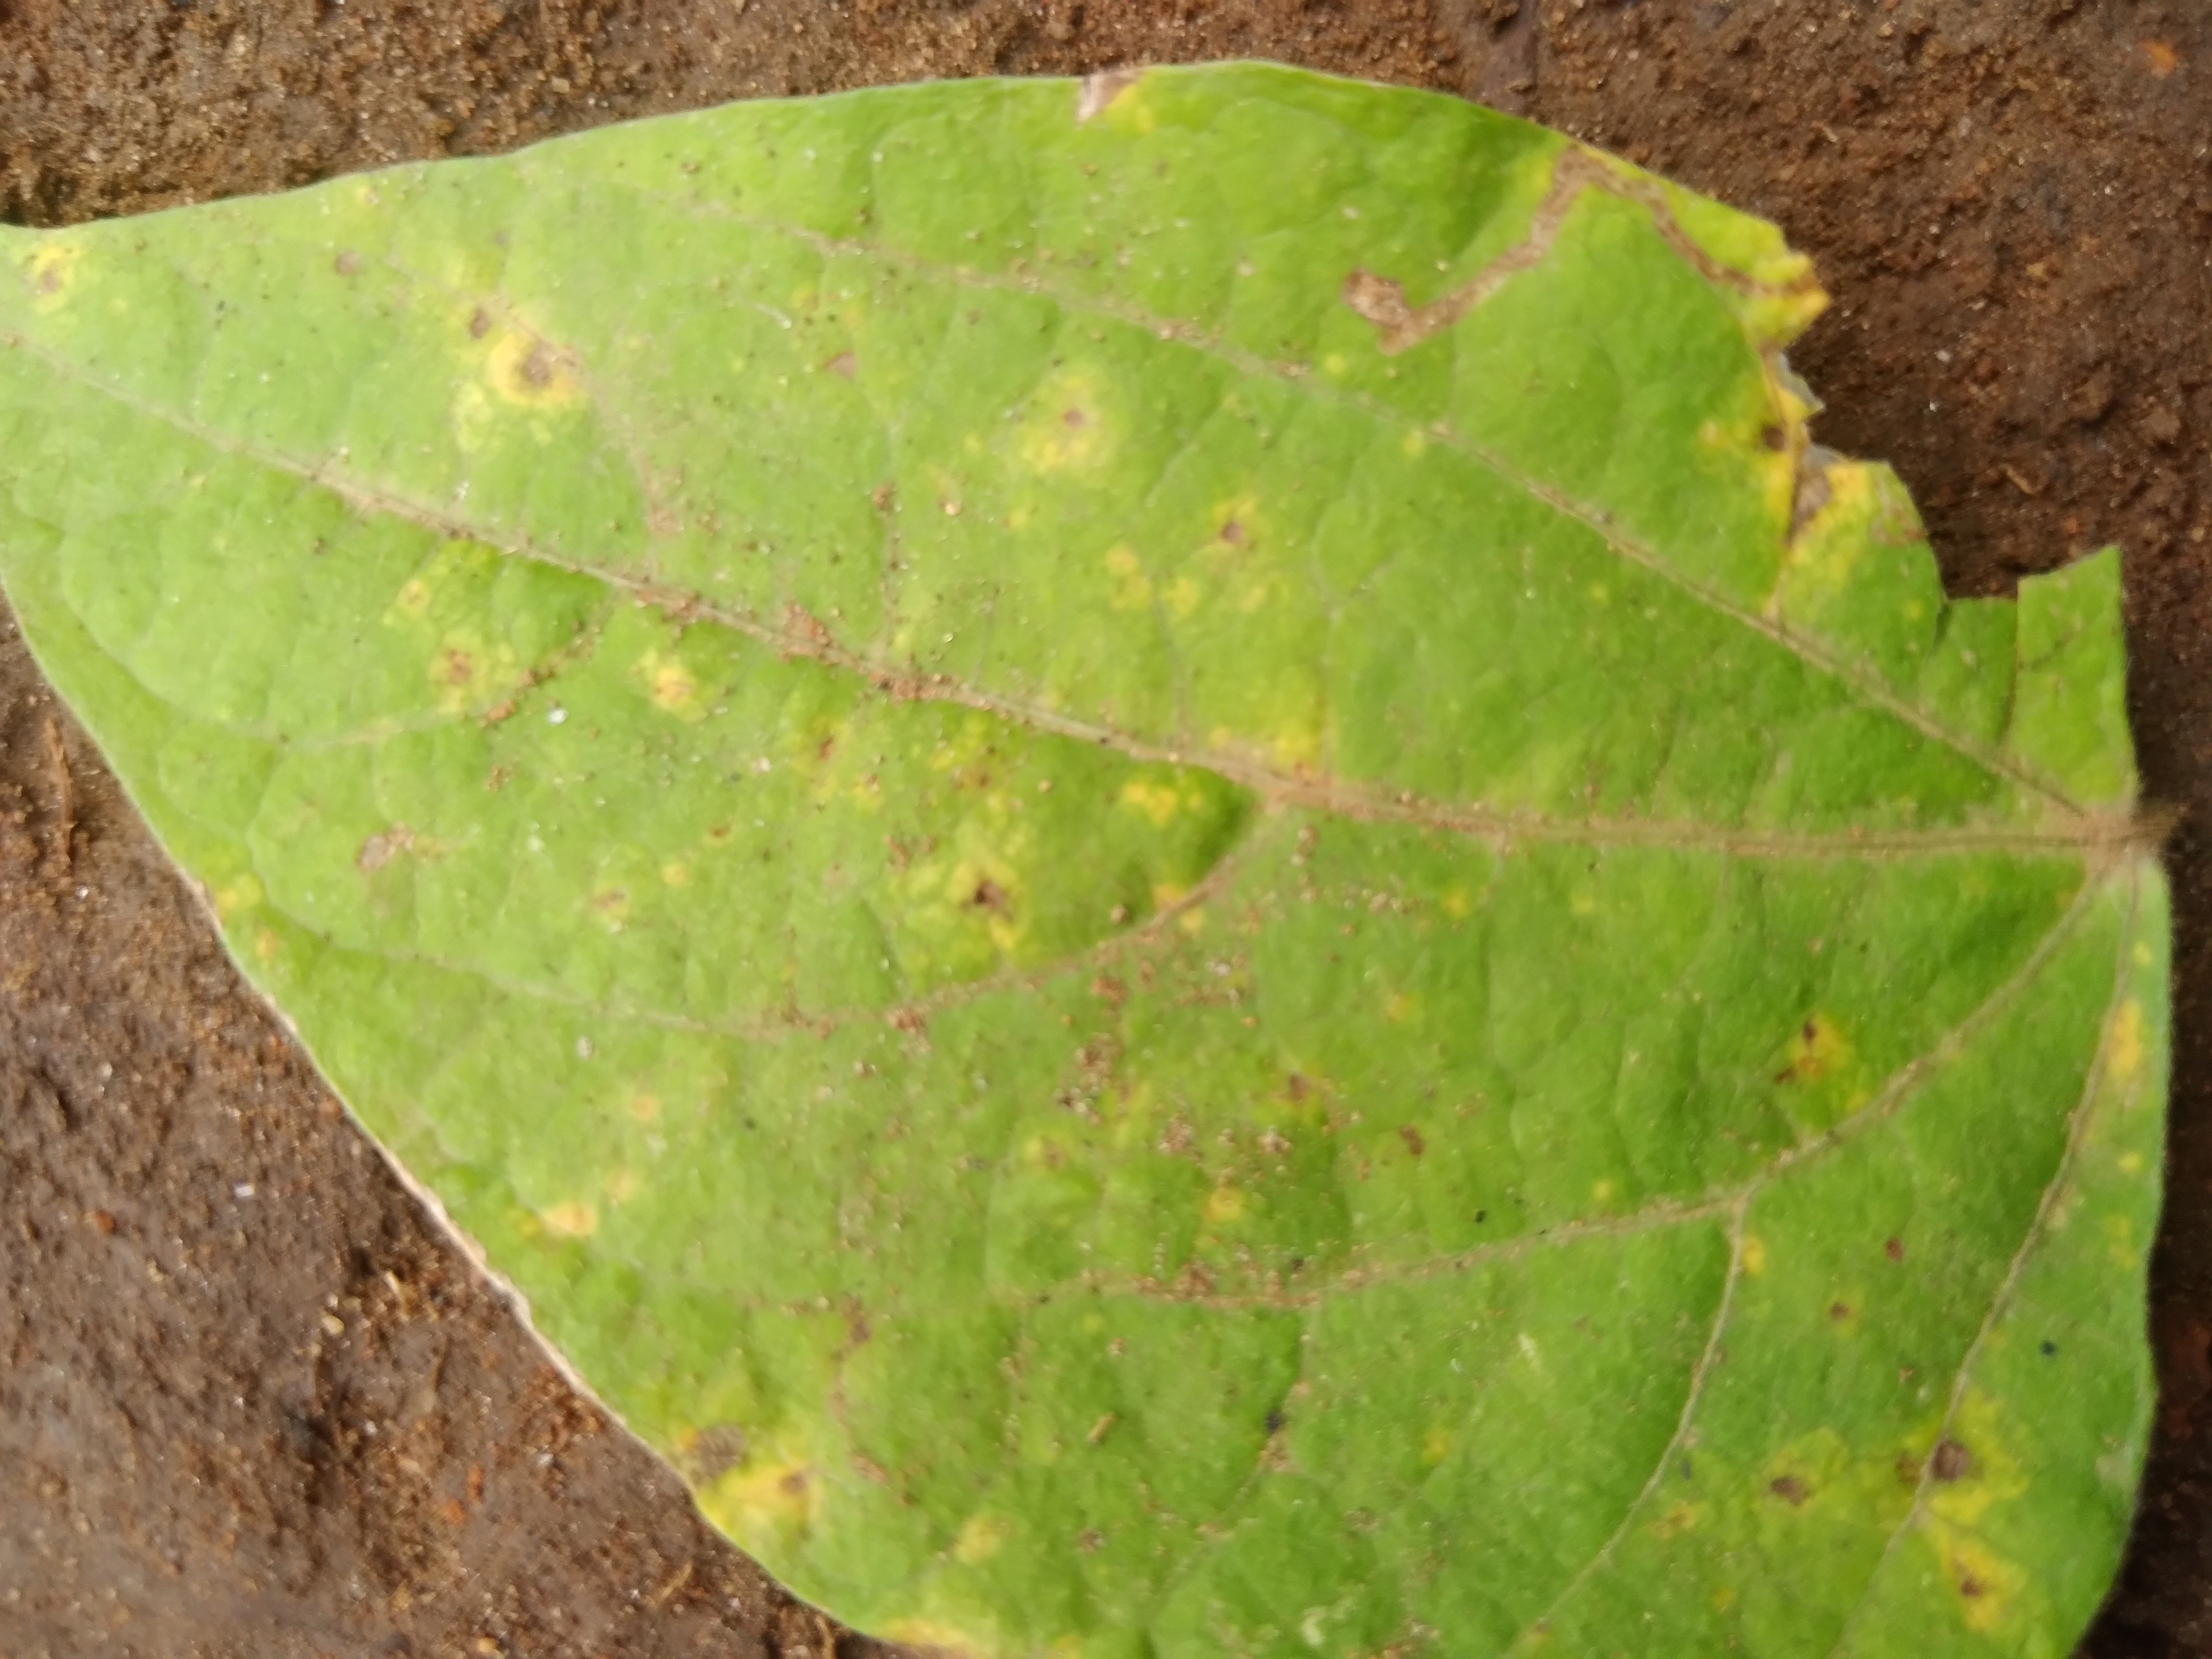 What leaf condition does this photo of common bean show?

rust
